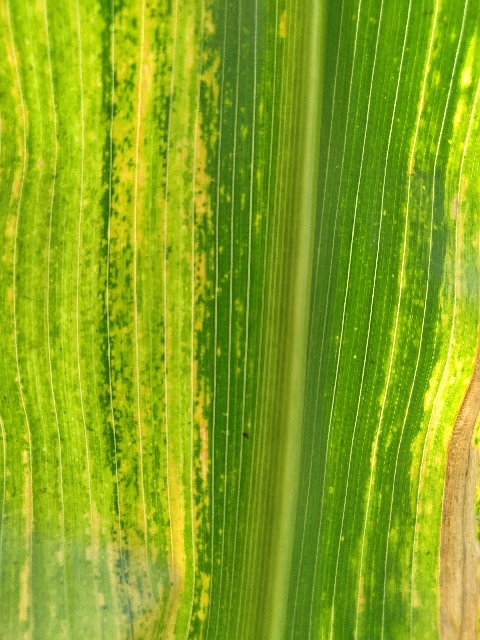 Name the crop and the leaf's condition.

maize, maize lethal necrosis
